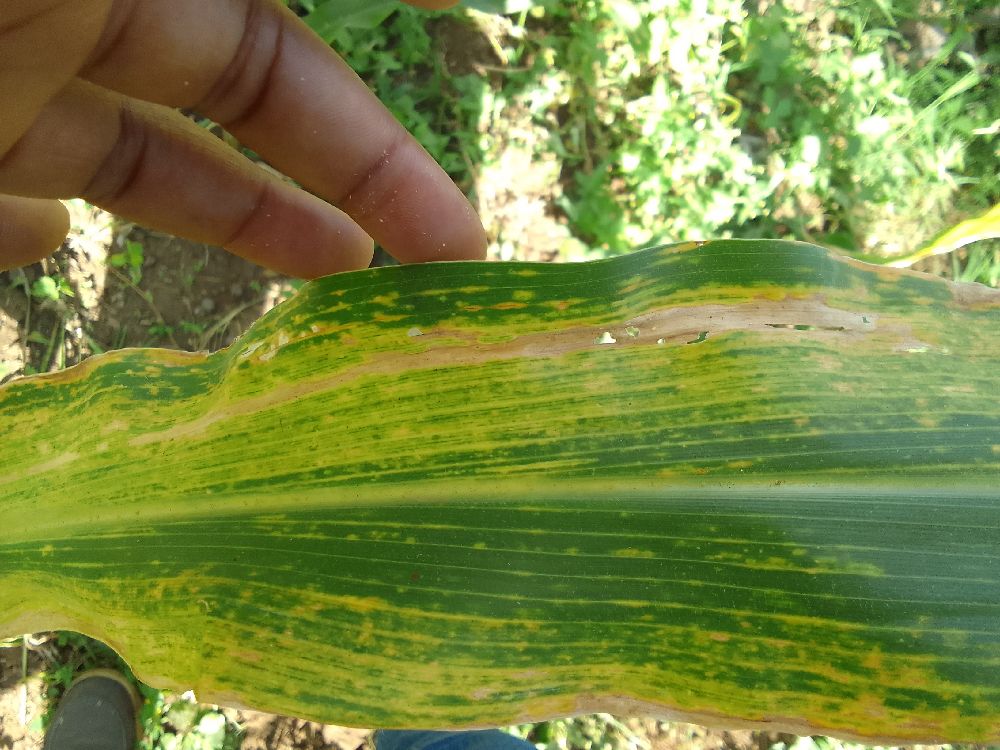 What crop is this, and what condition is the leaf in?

maize, maize lethal necrosis
